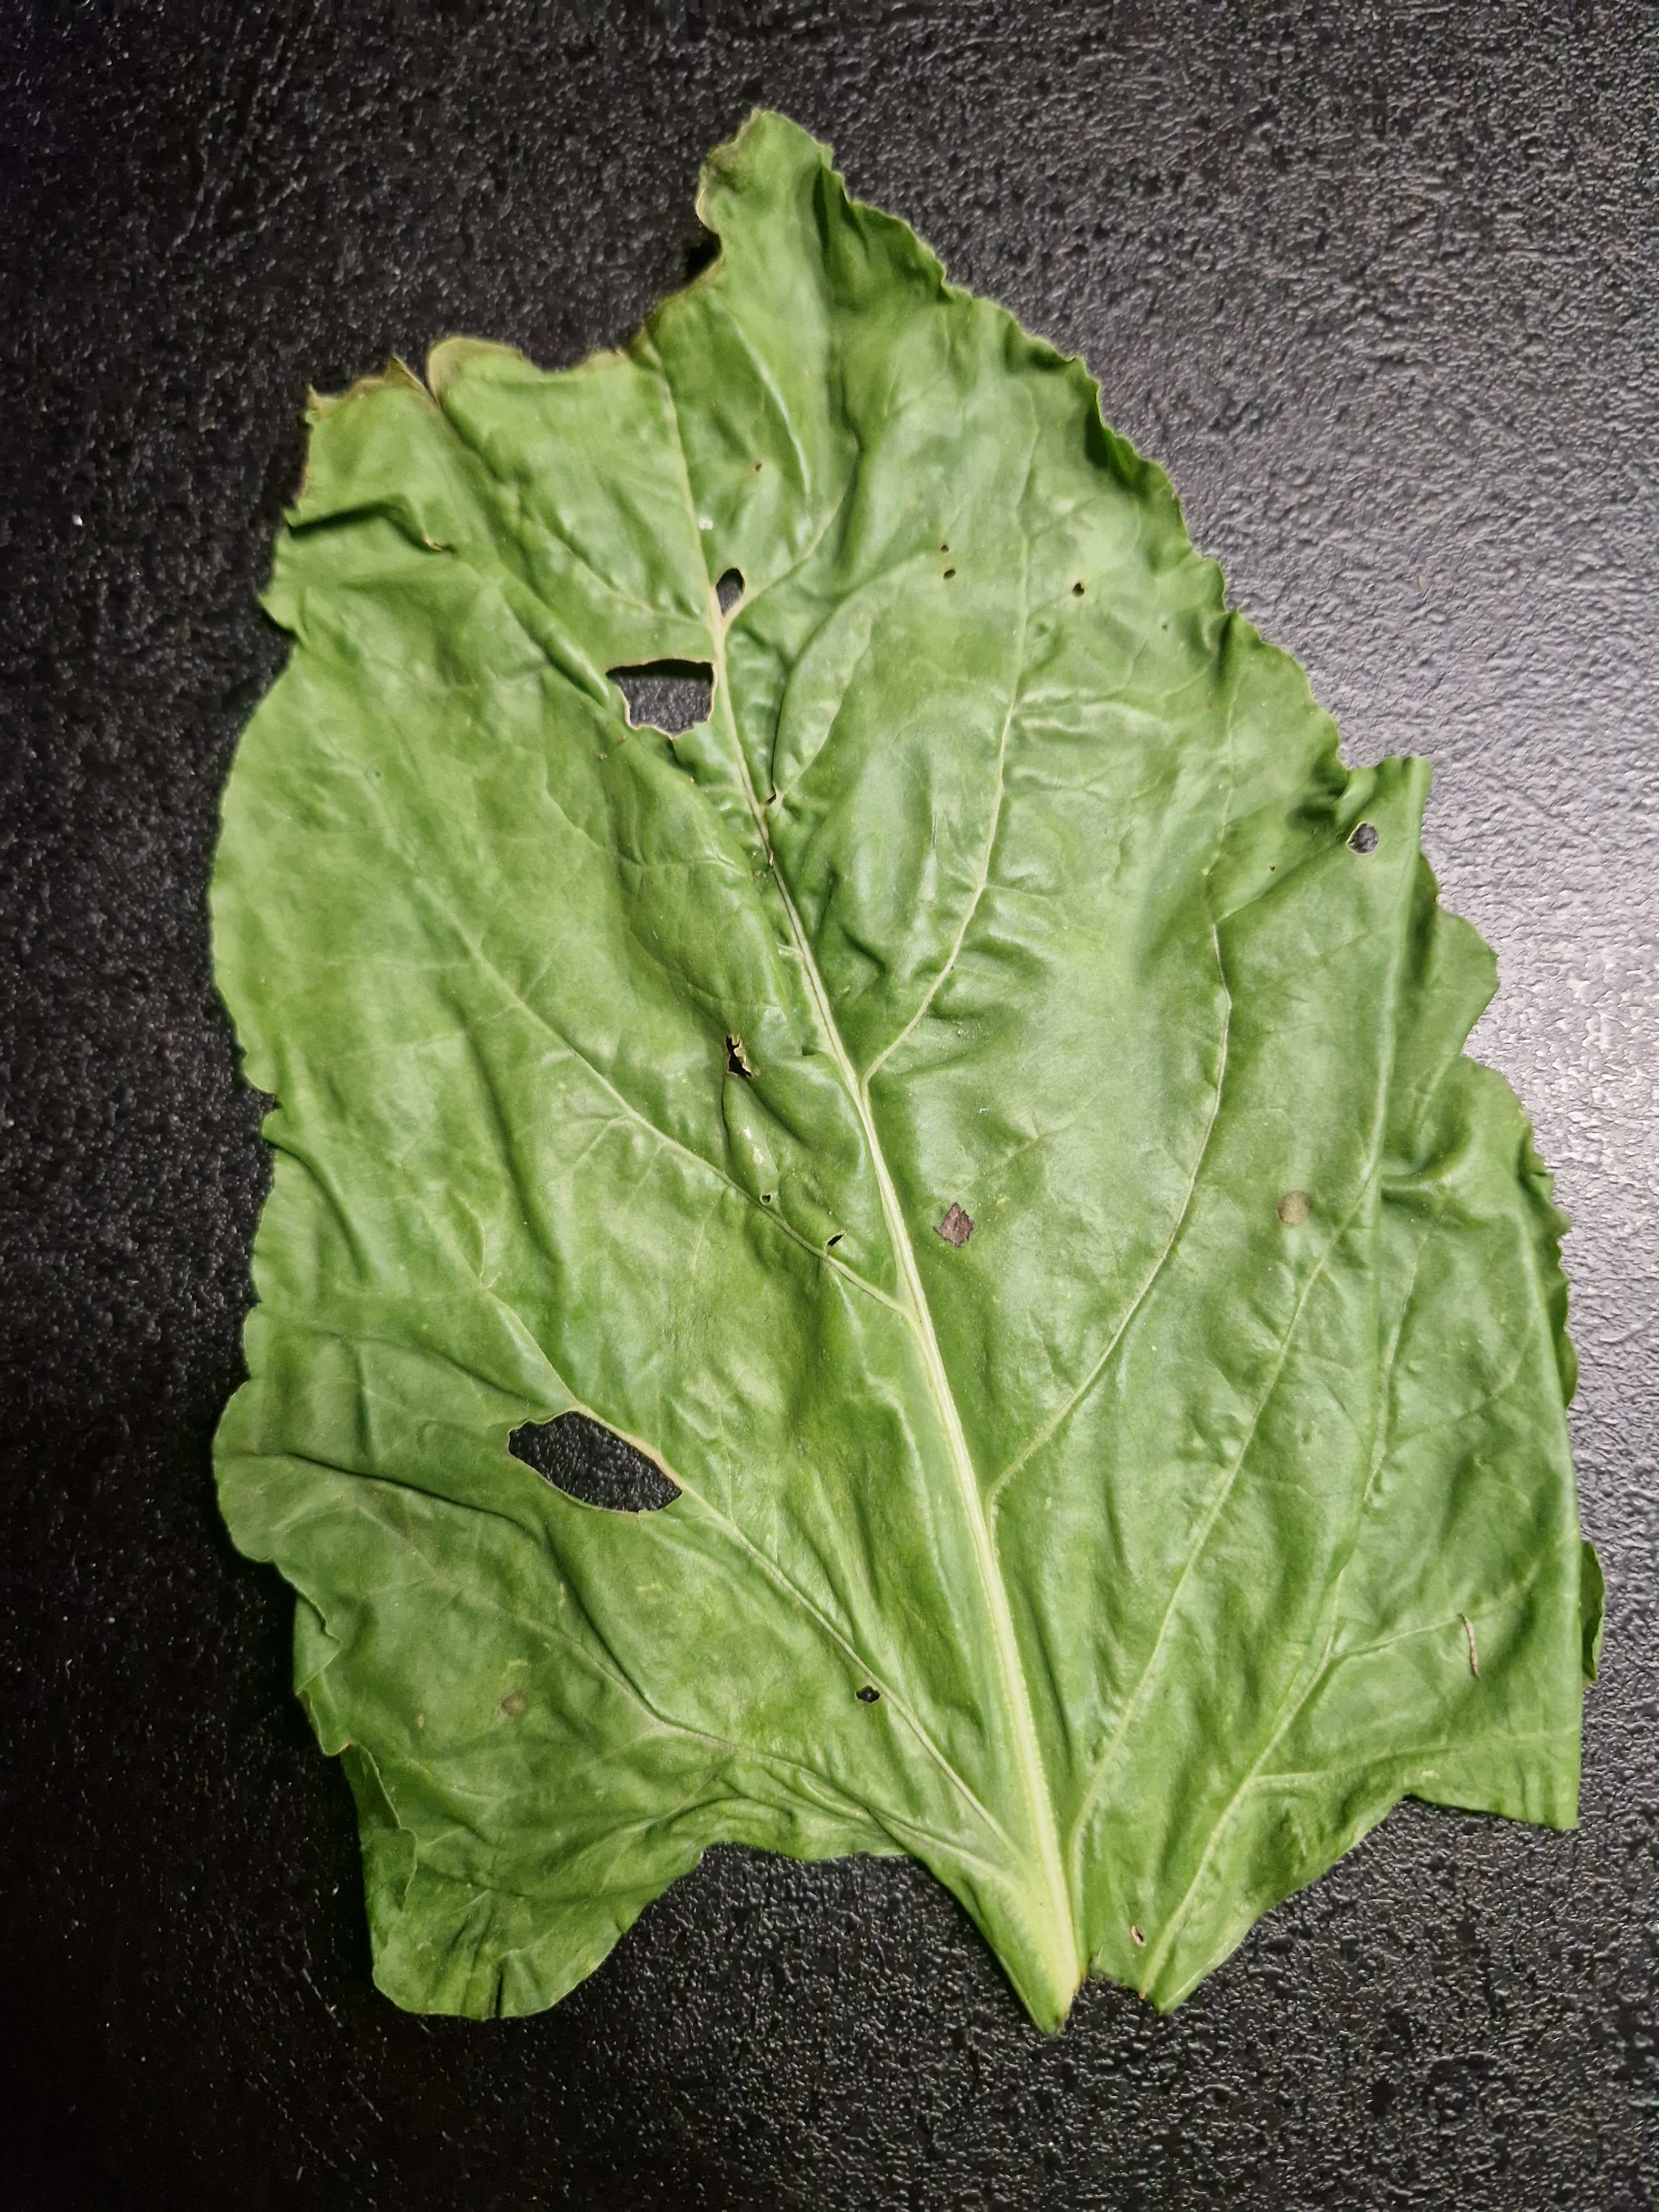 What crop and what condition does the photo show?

beet, cercospora
